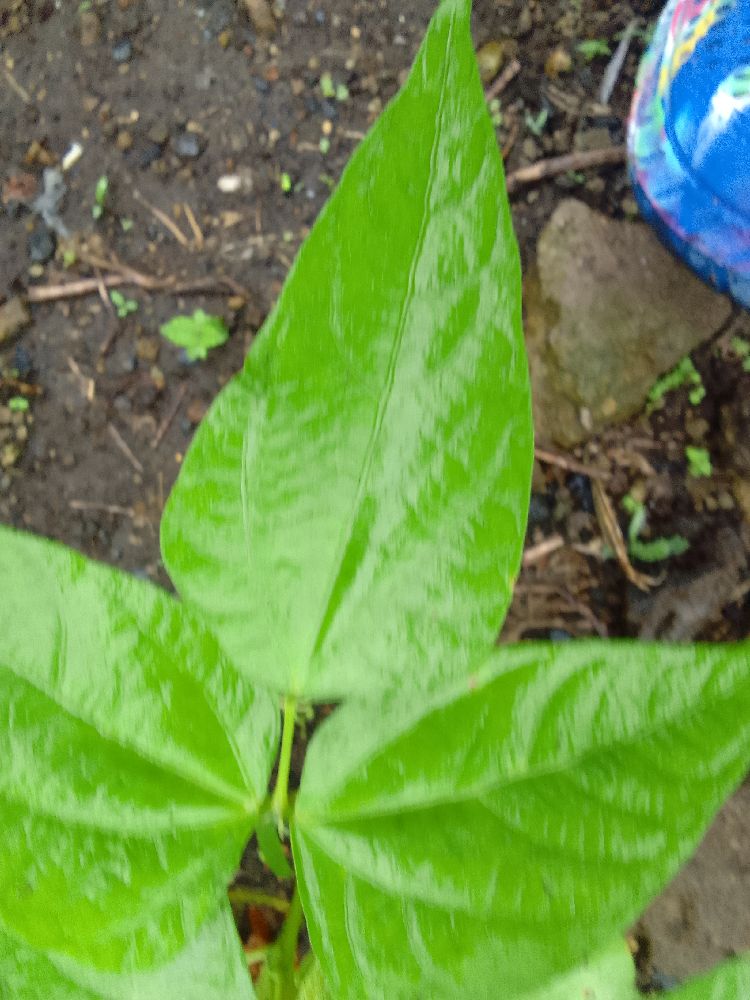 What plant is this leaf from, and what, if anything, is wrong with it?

common bean, healthy
